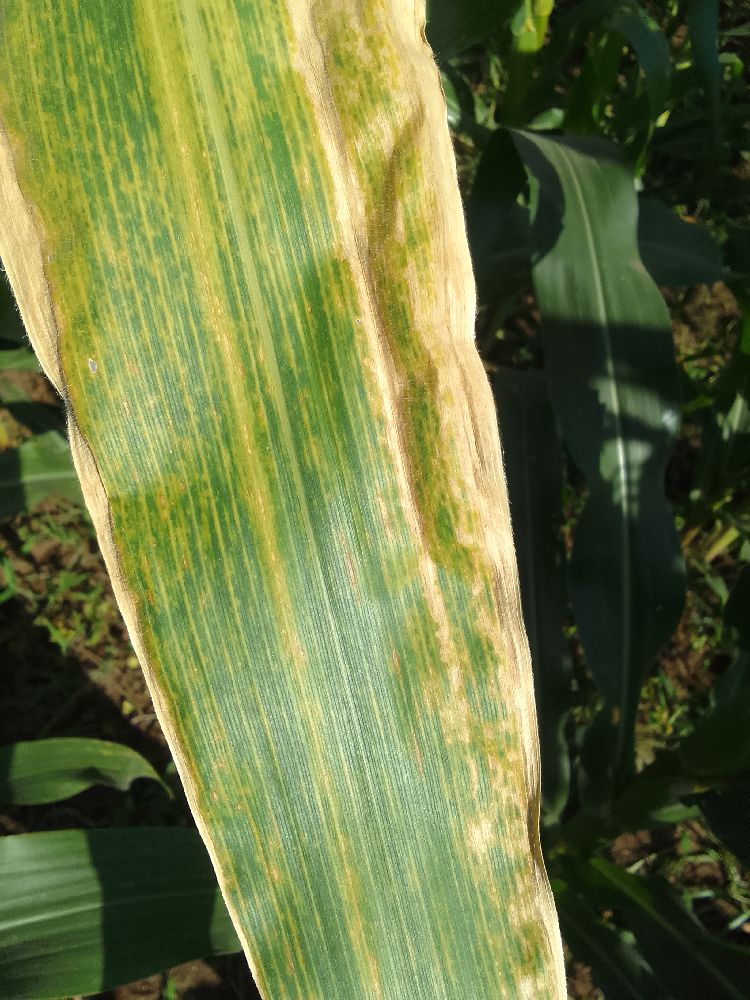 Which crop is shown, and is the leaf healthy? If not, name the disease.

maize, maize lethal necrosis
